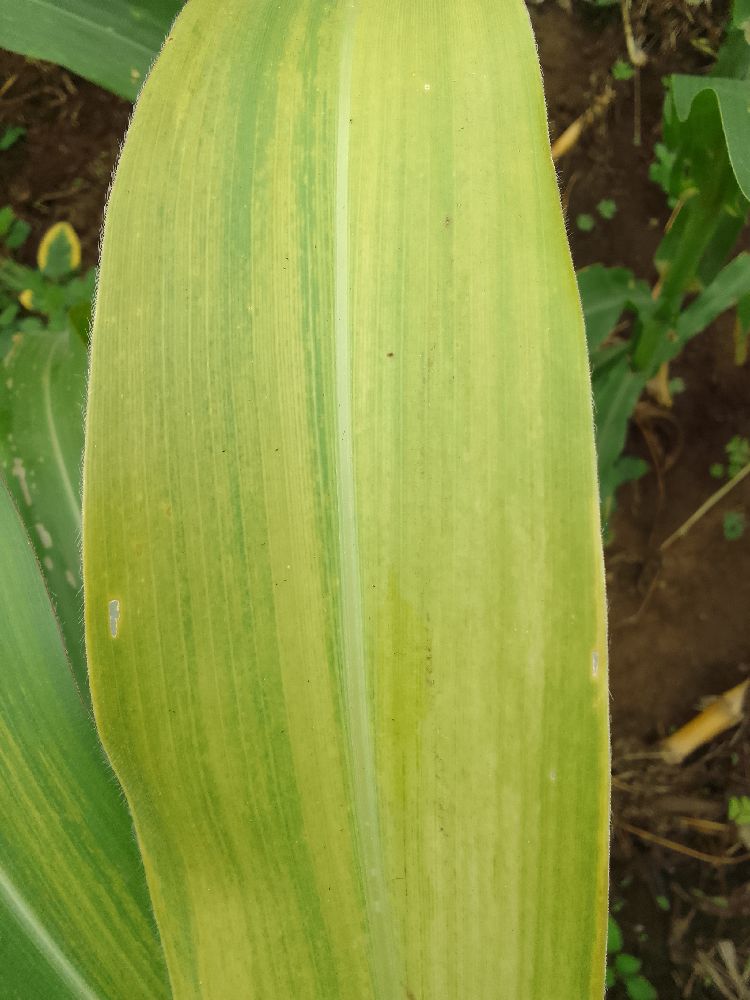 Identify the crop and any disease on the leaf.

maize, maize lethal necrosis
